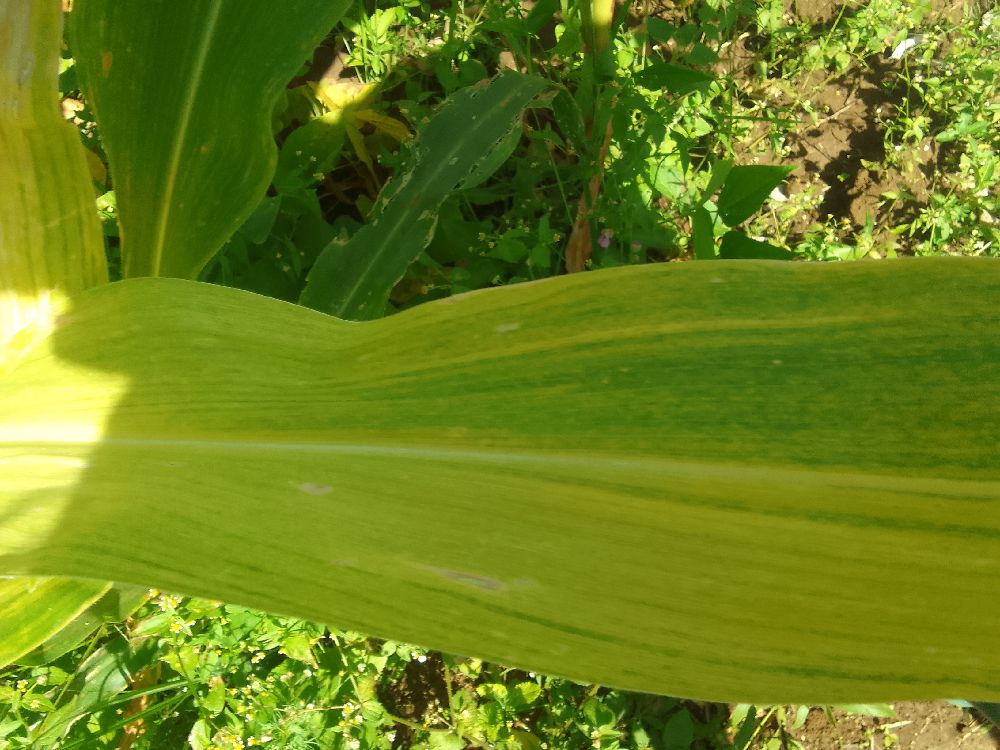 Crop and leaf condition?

maize, maize lethal necrosis
